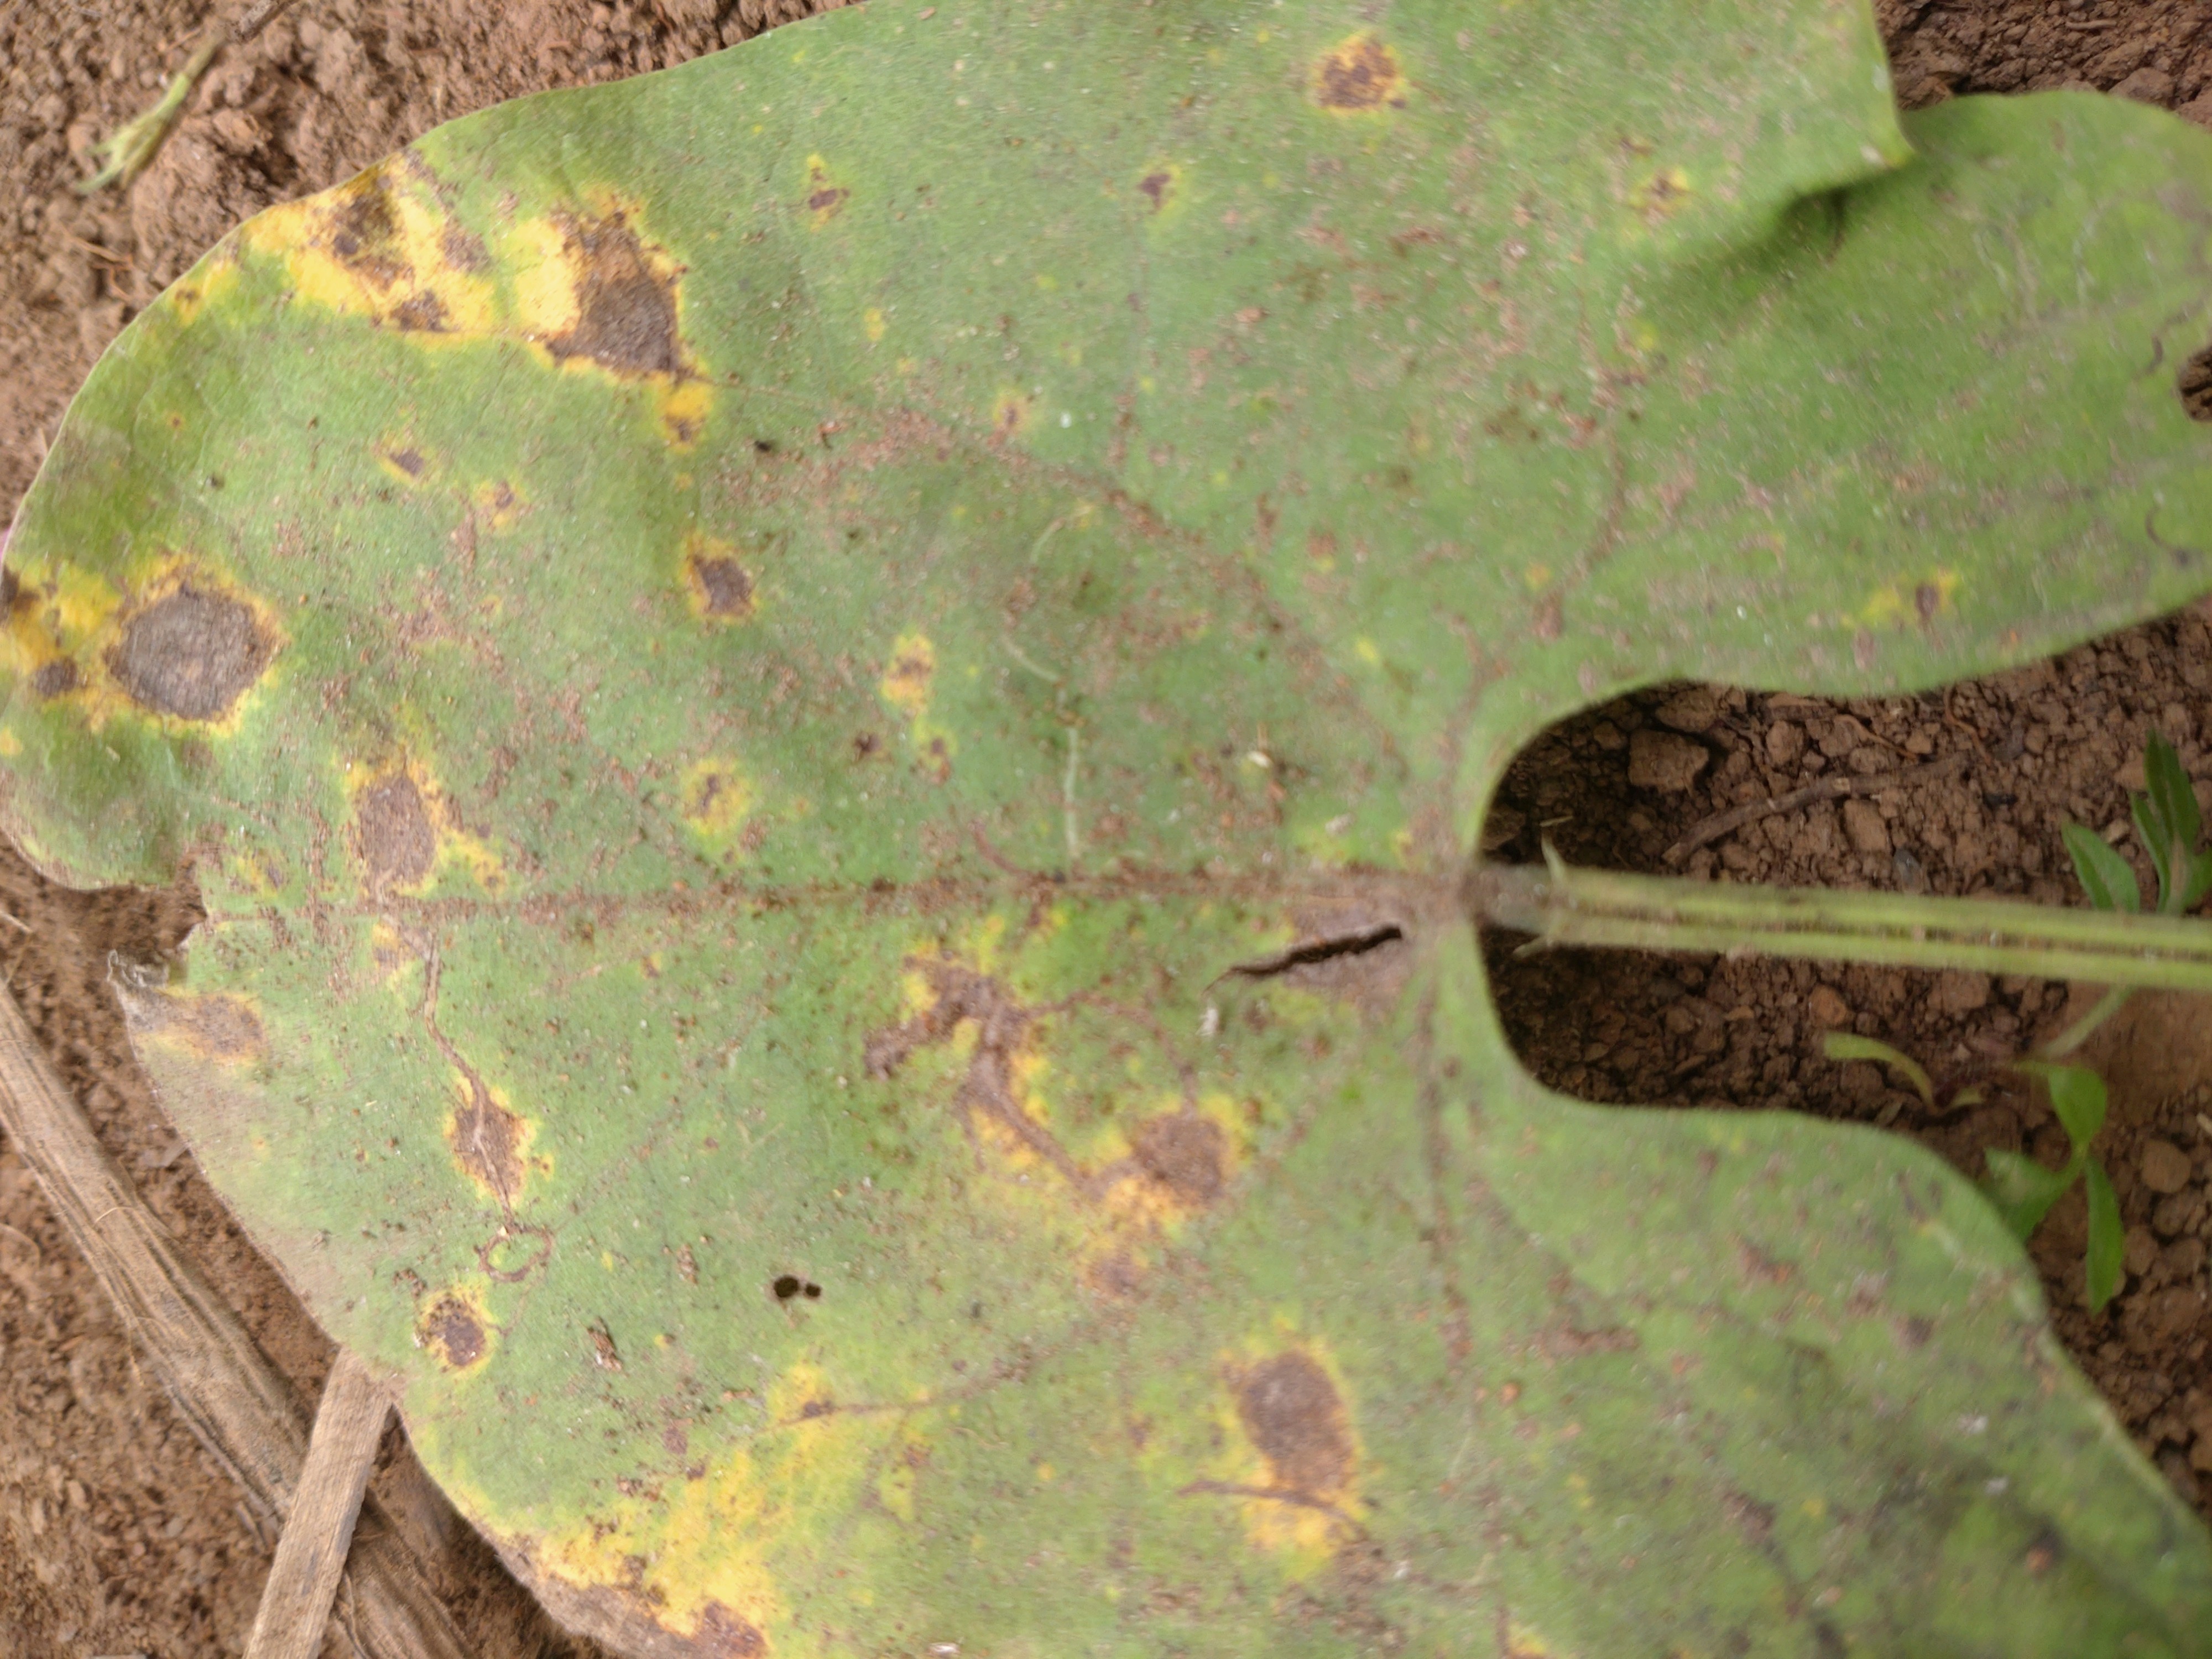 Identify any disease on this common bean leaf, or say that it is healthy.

rust
